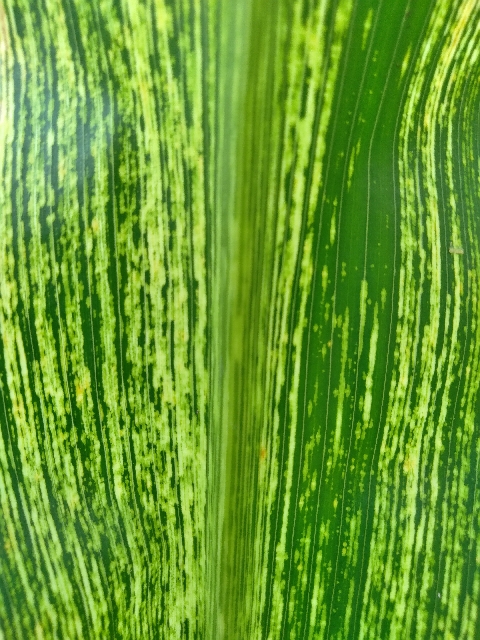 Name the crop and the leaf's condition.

maize, maize streak virus
